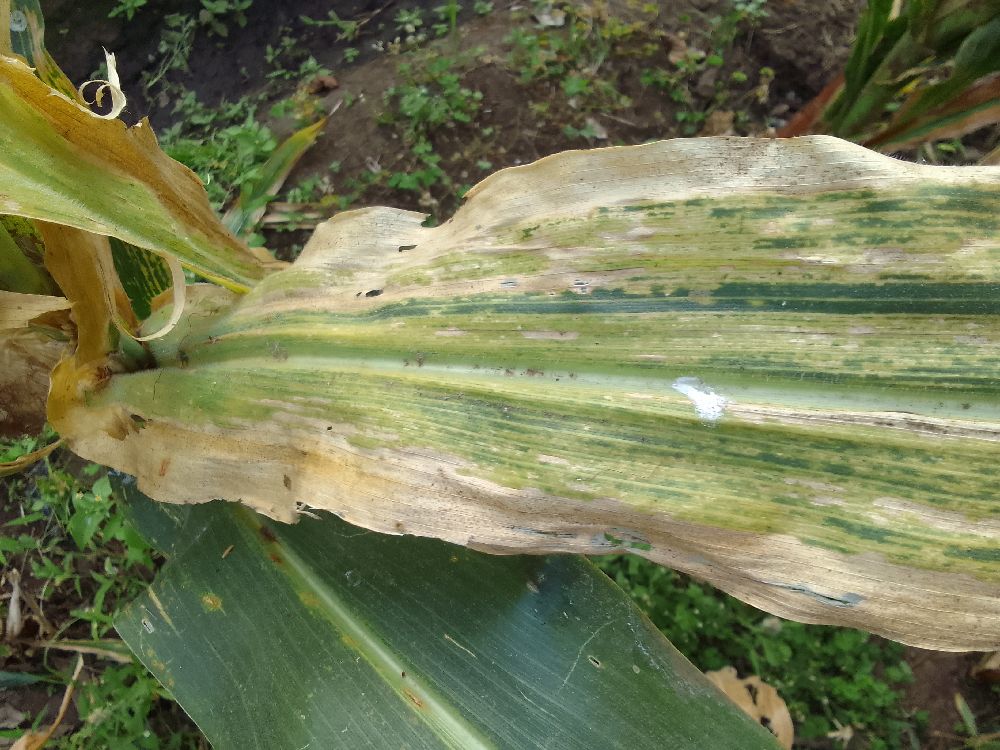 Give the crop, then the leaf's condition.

maize, maize lethal necrosis
